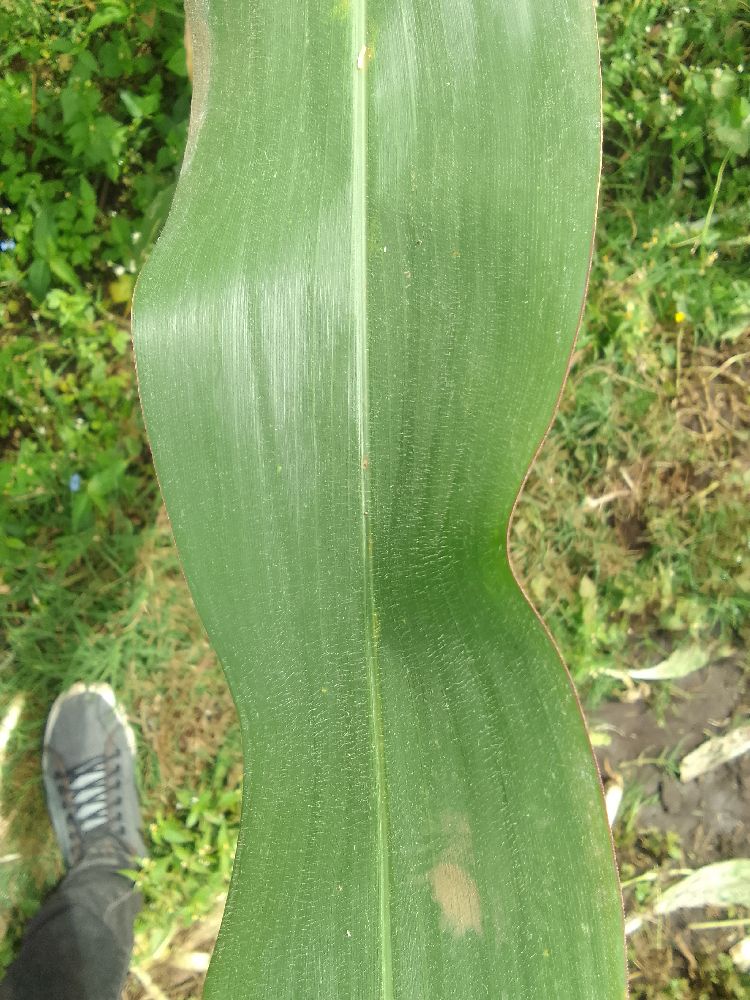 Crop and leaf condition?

maize, healthy
